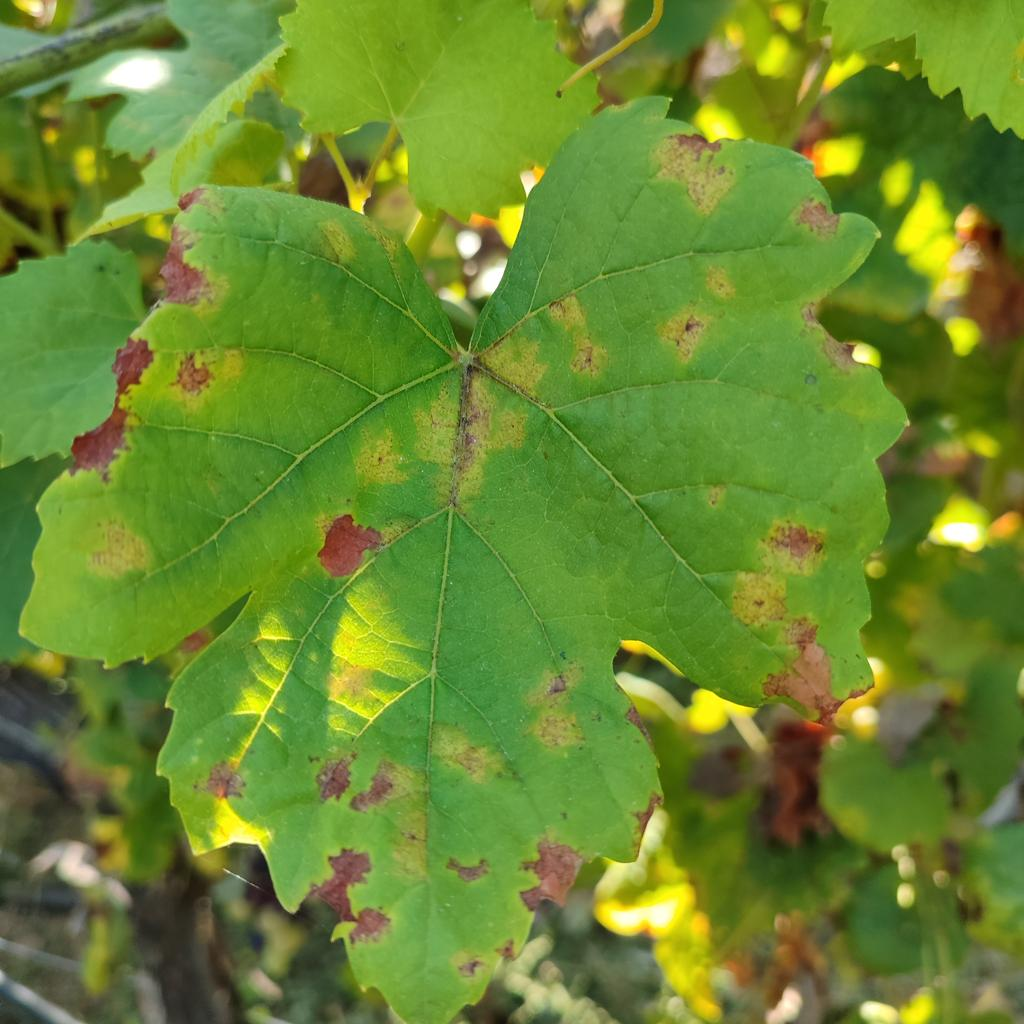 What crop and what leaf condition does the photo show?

grapevine, downy mildew
